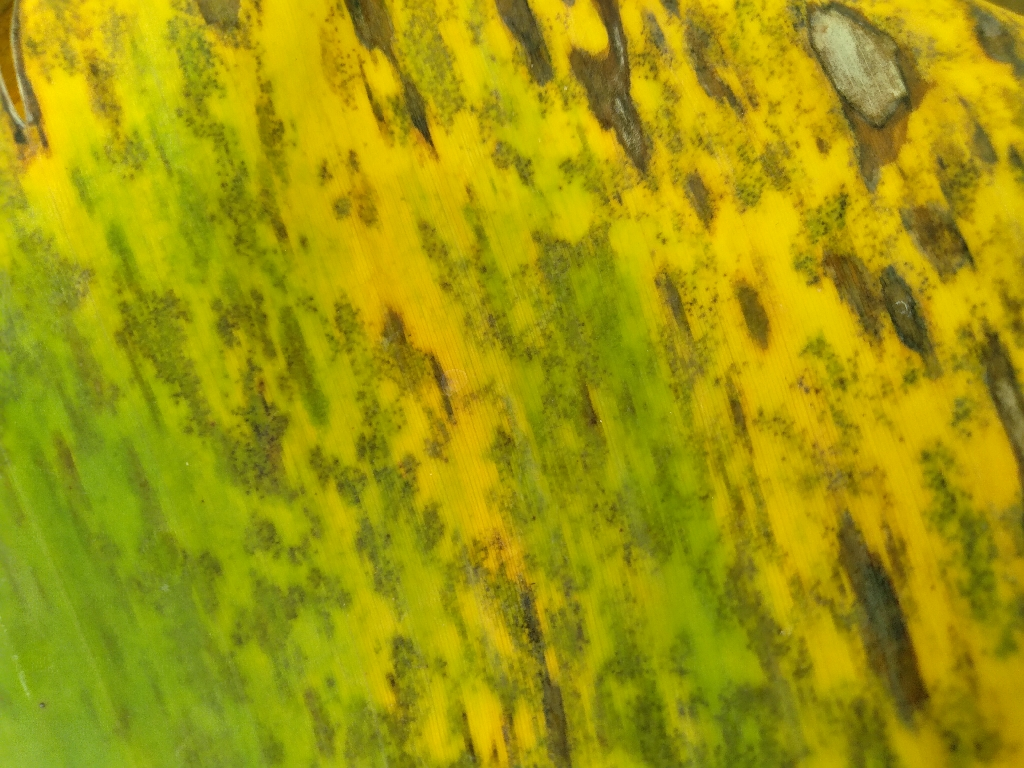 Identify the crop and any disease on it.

banana, black sigatoka
